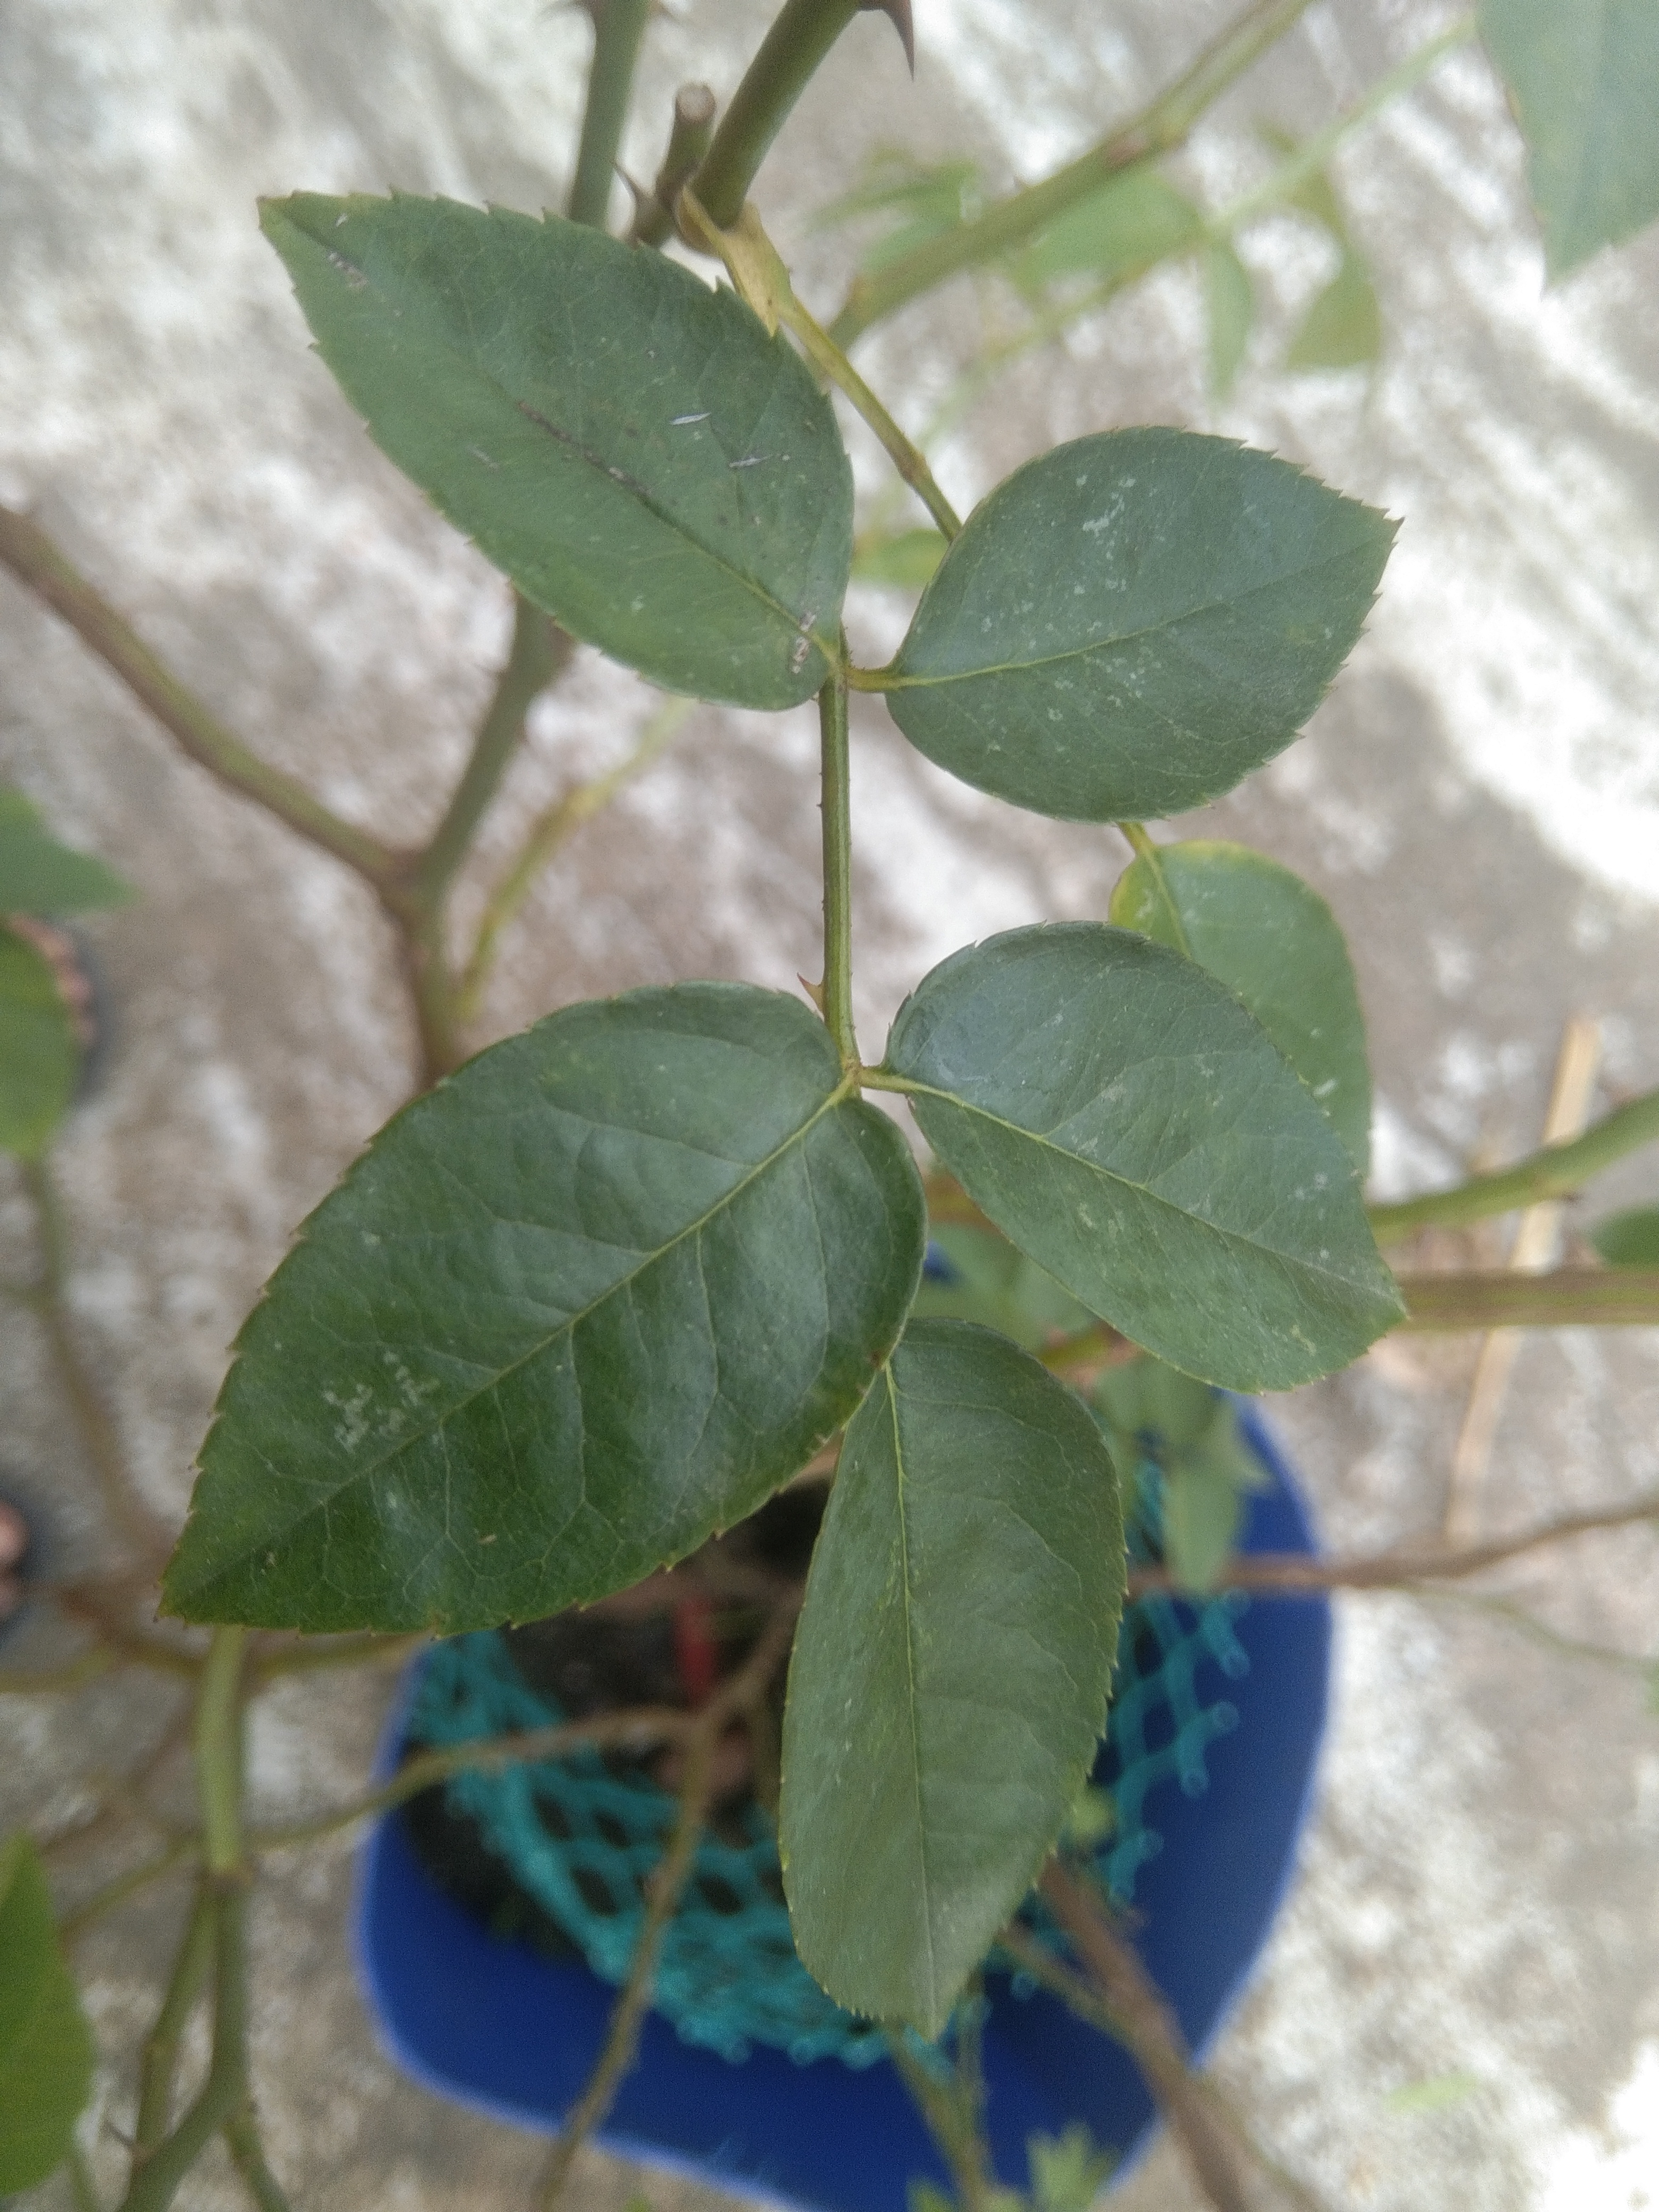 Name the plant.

rose
